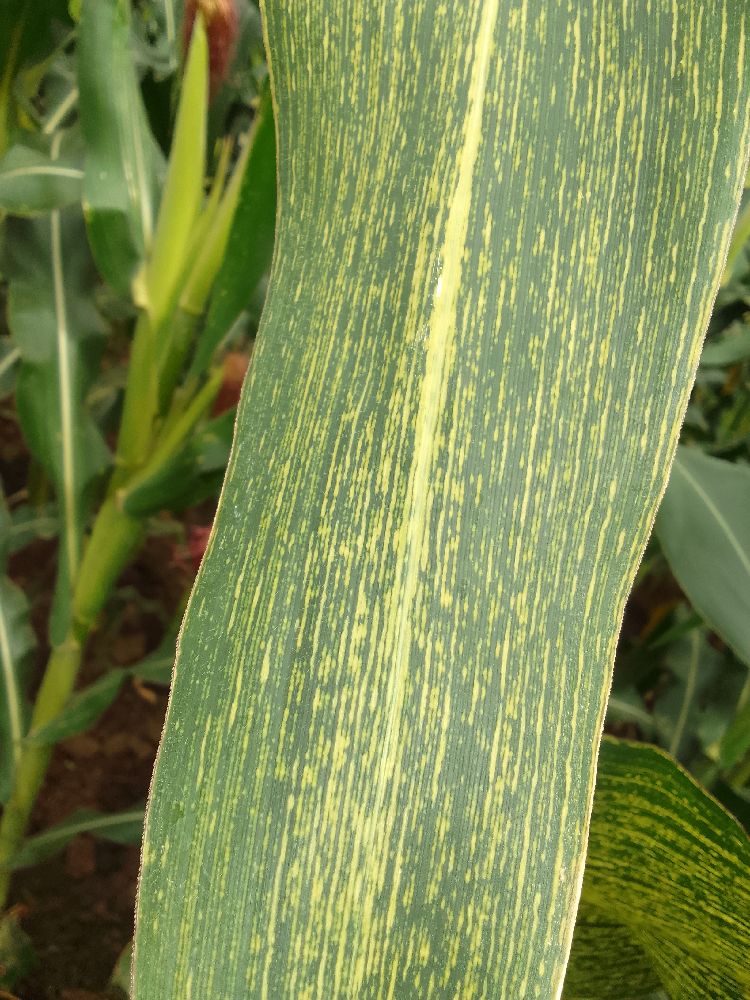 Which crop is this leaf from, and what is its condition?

maize, maize streak virus
